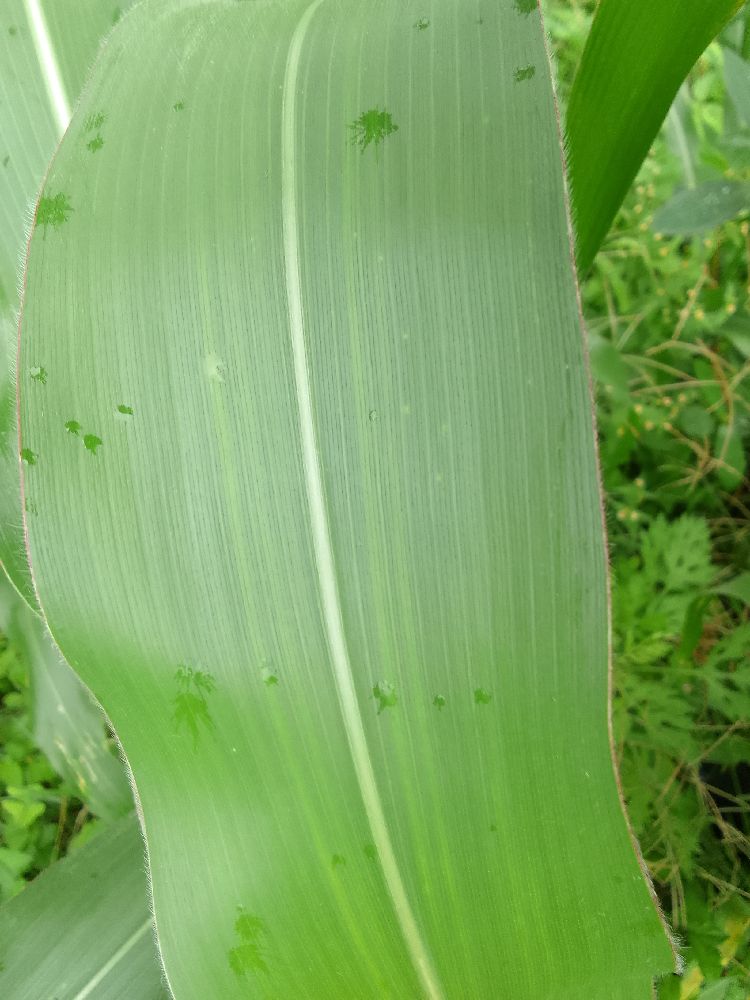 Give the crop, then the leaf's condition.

maize, healthy
